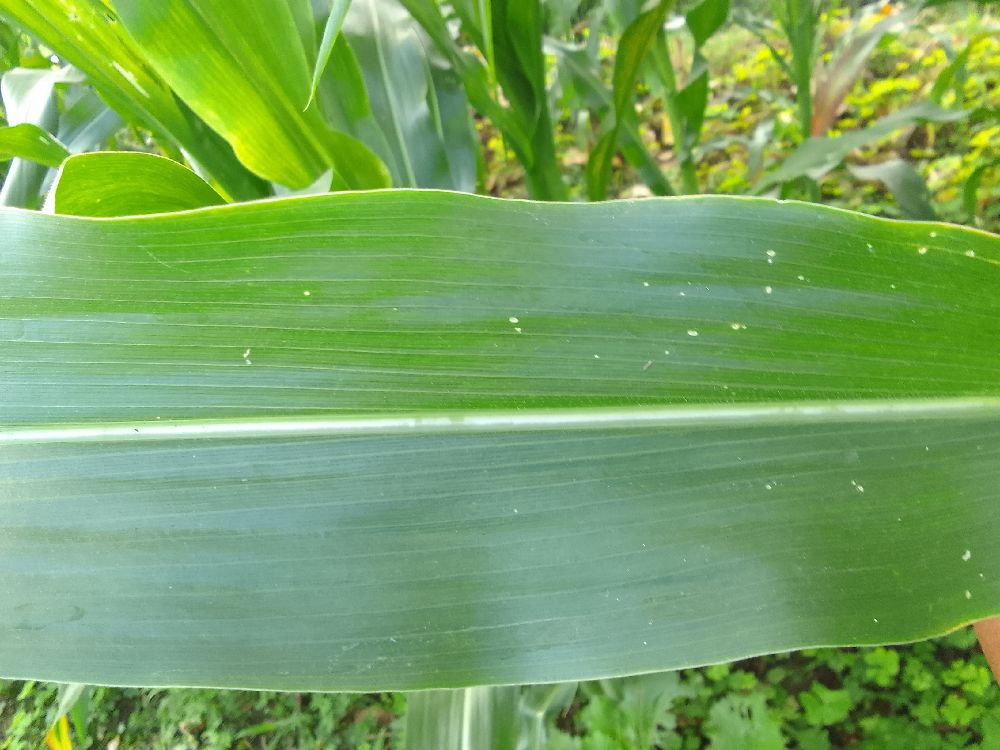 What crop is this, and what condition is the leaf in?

maize, healthy
